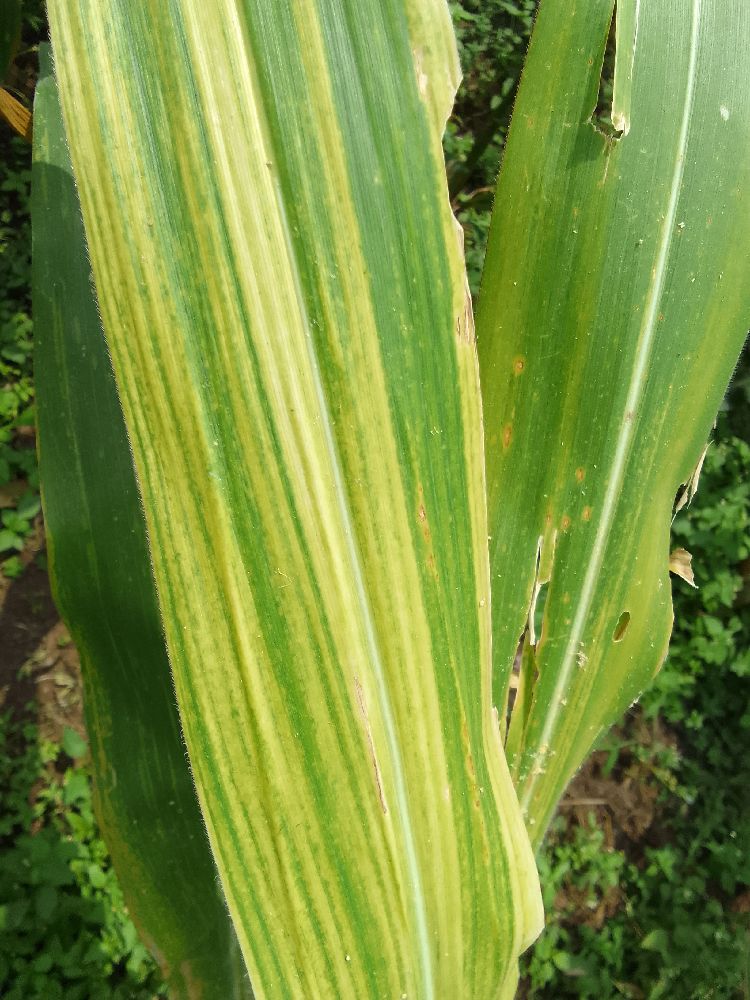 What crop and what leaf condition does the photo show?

maize, maize lethal necrosis
